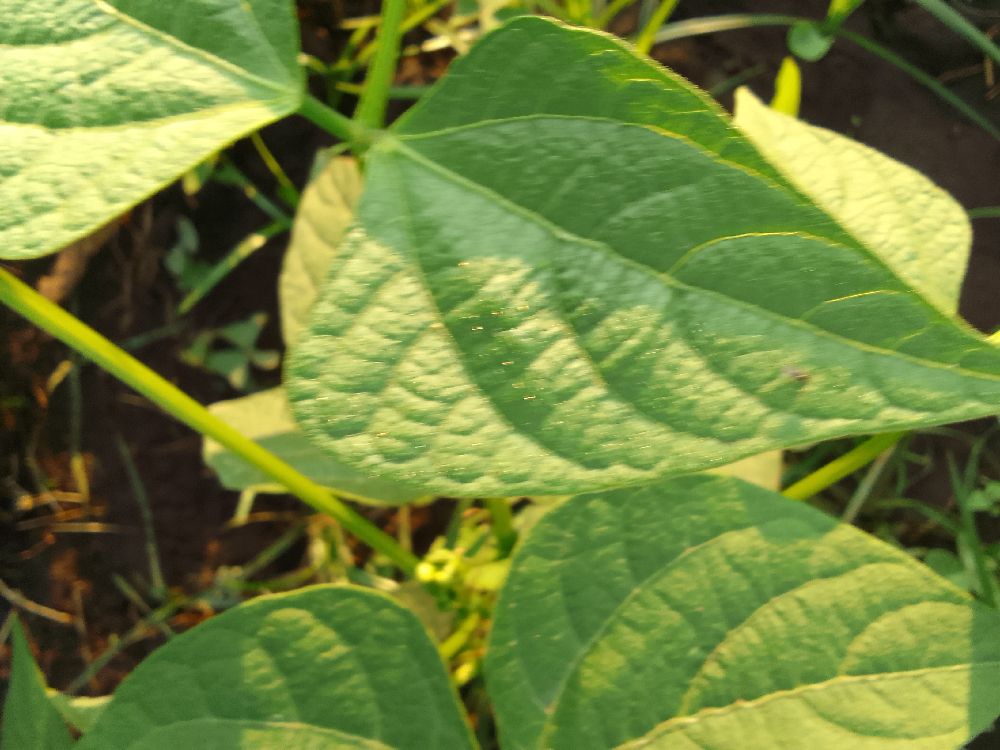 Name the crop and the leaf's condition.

common bean, healthy
